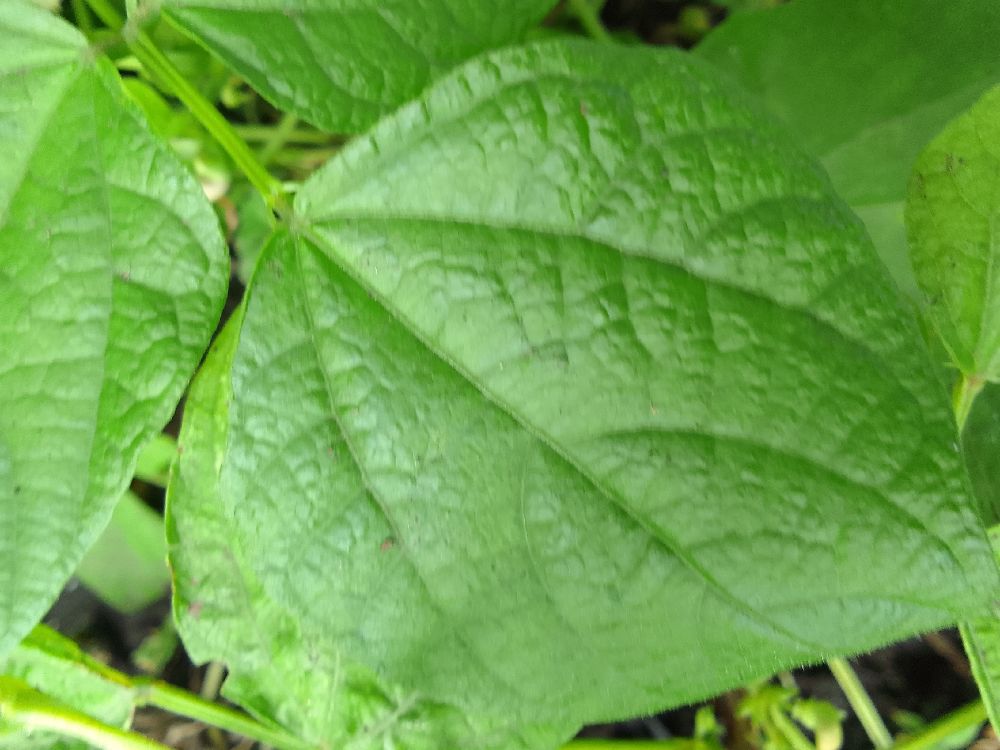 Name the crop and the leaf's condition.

common bean, healthy
